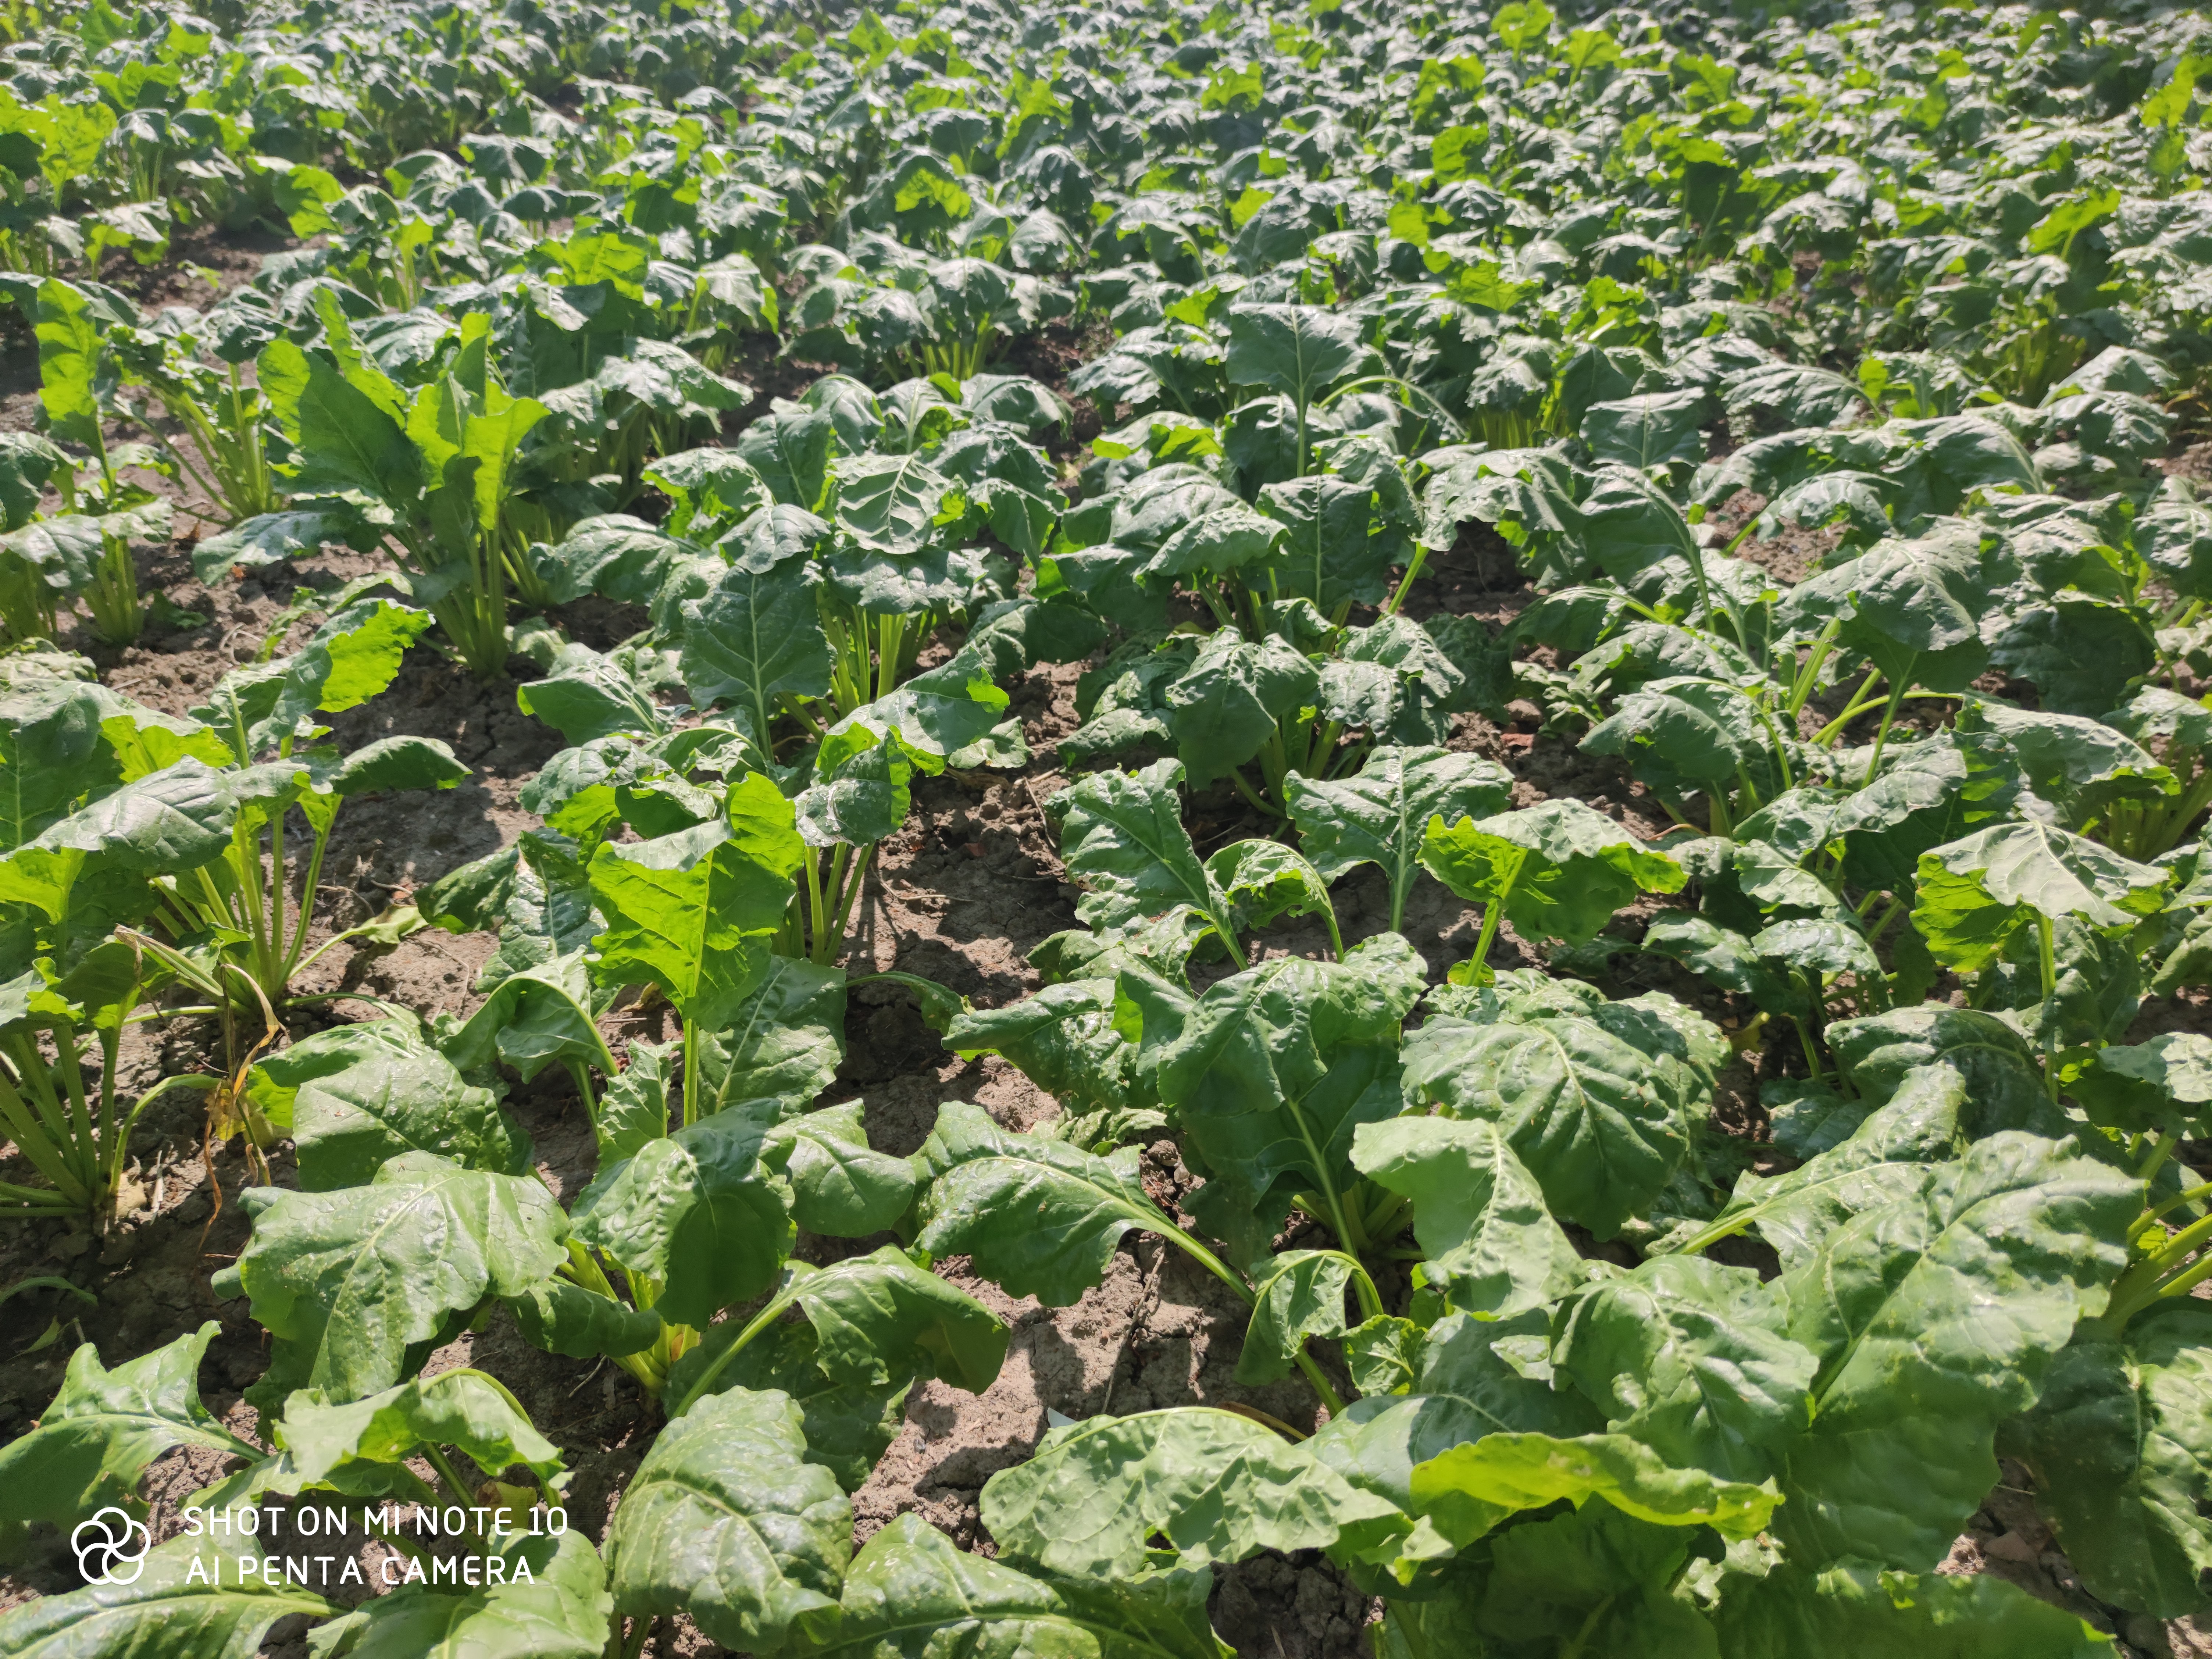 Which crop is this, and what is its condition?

beet, unaffected
